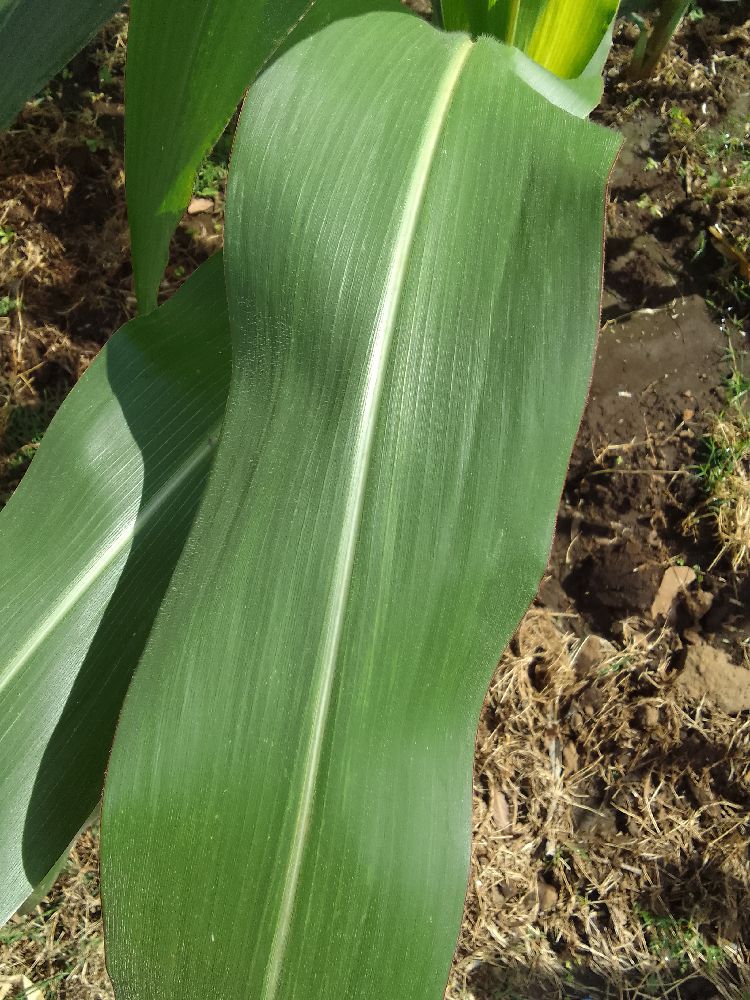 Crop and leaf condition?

maize, healthy
